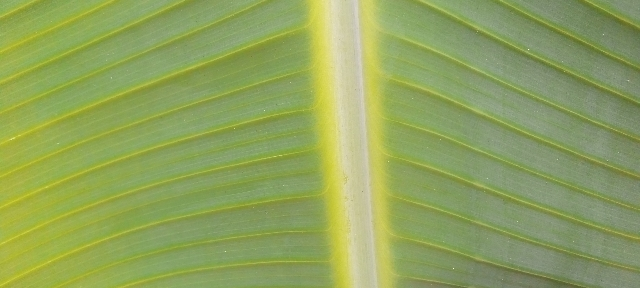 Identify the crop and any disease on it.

banana, healthy
